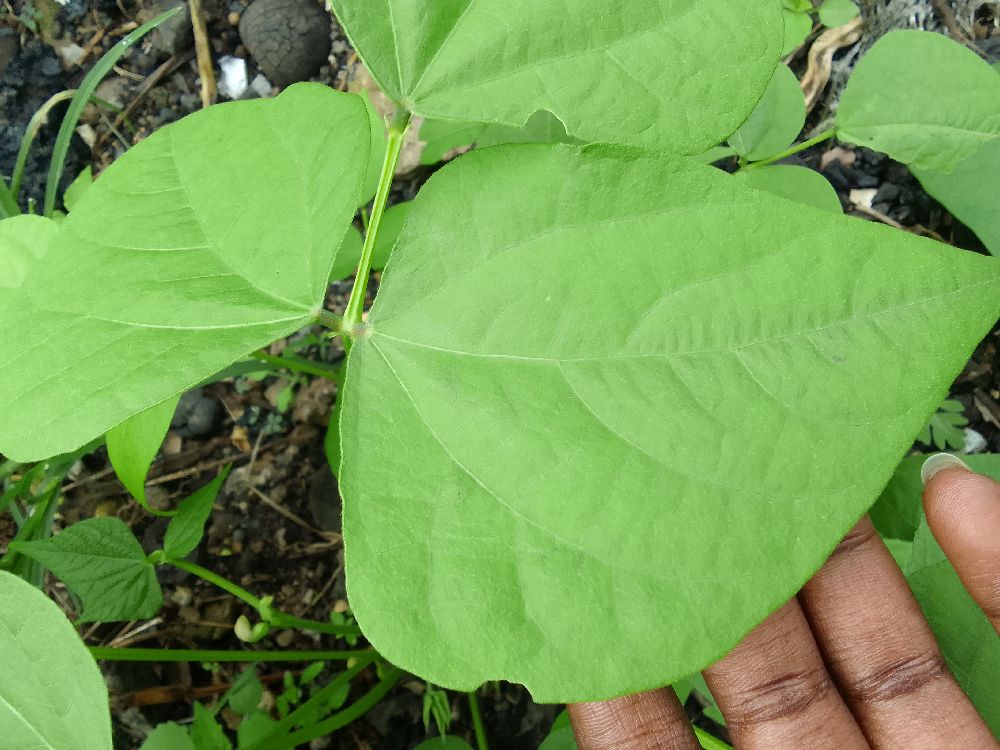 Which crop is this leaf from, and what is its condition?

common bean, healthy
